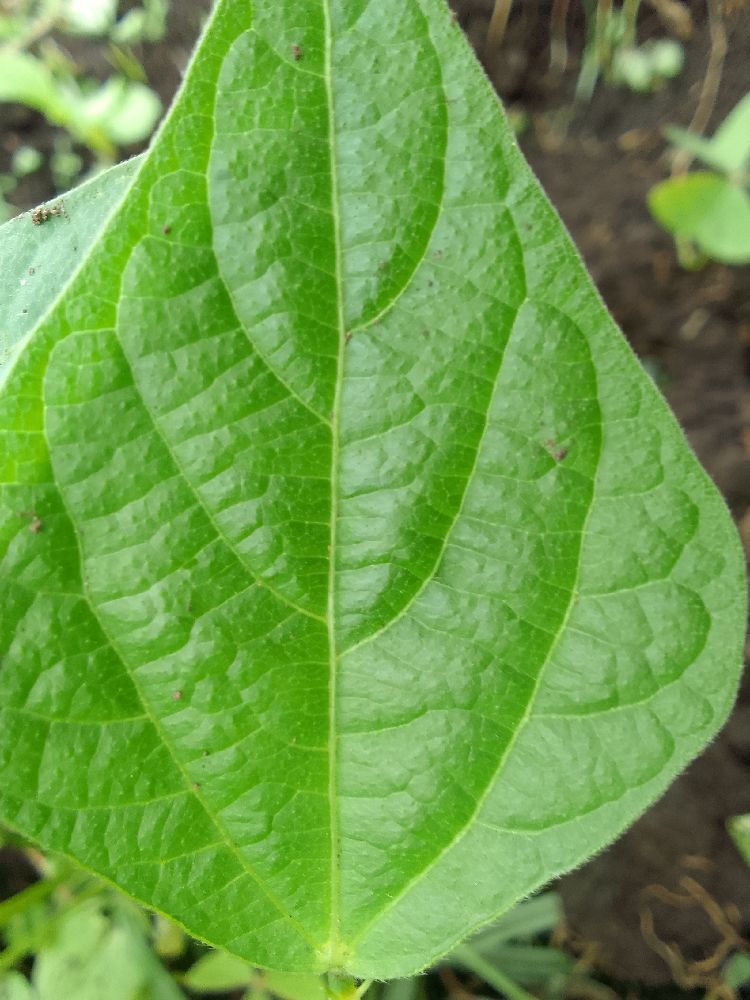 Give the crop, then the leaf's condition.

common bean, healthy
